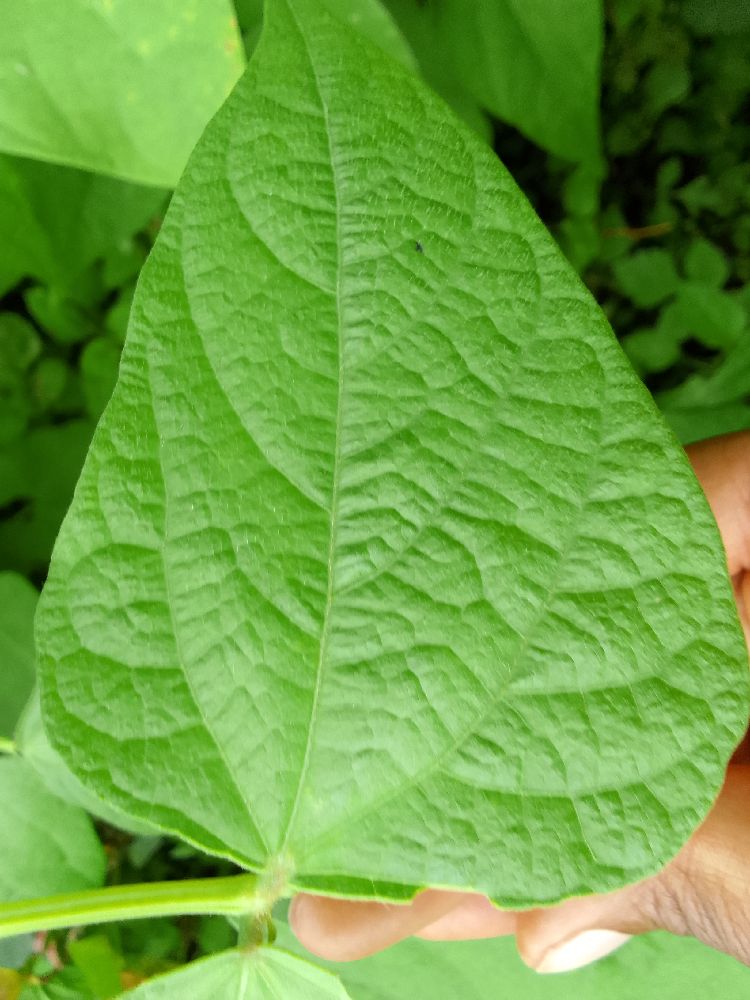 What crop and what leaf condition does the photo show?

common bean, healthy
